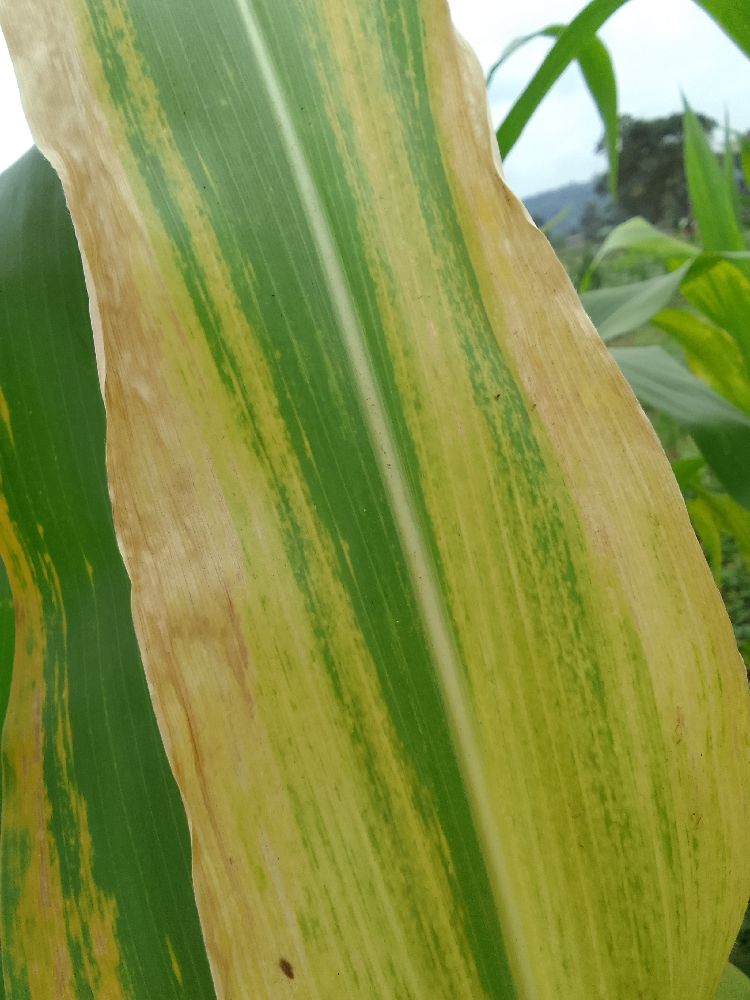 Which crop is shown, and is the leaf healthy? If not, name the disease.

maize, maize lethal necrosis
